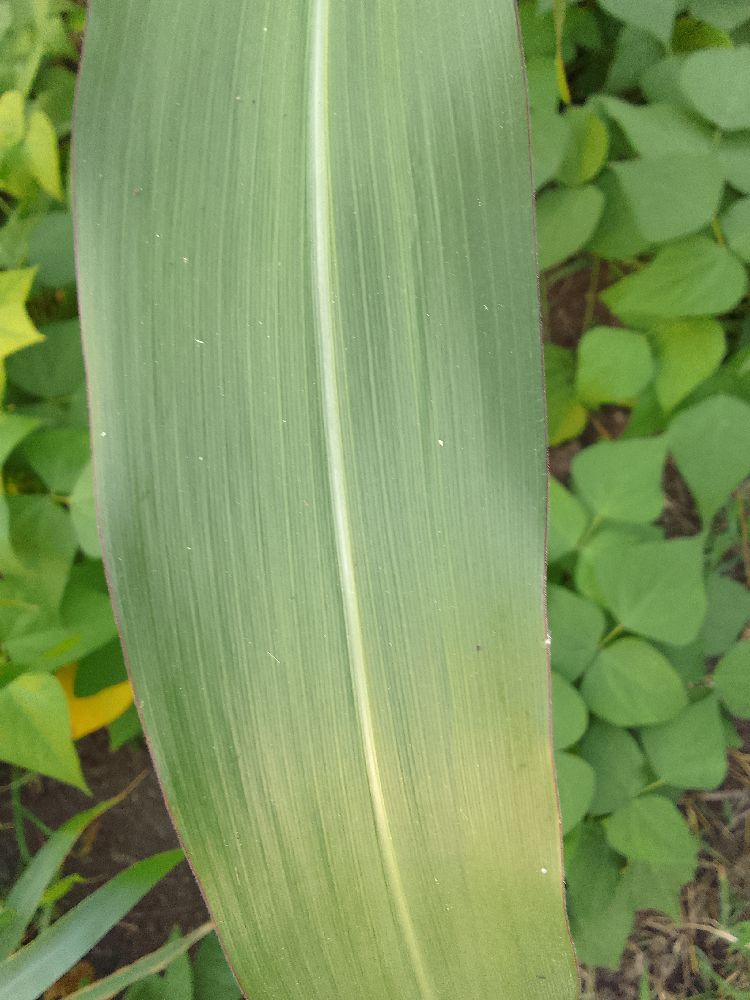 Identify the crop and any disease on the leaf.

maize, healthy
